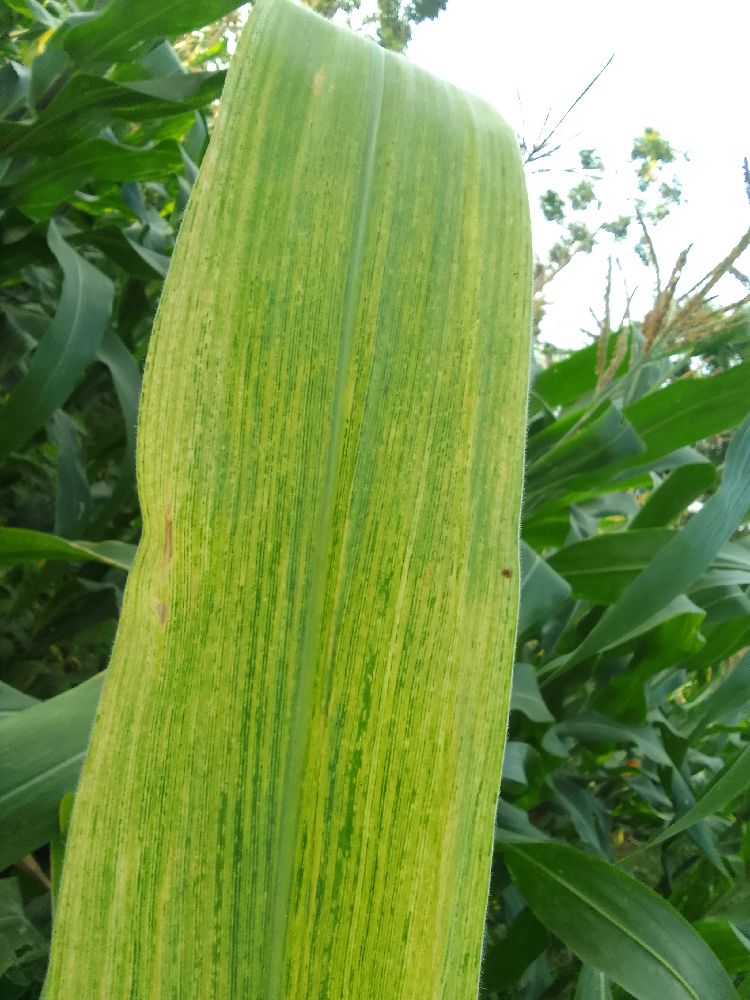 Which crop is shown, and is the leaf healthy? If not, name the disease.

maize, maize lethal necrosis
